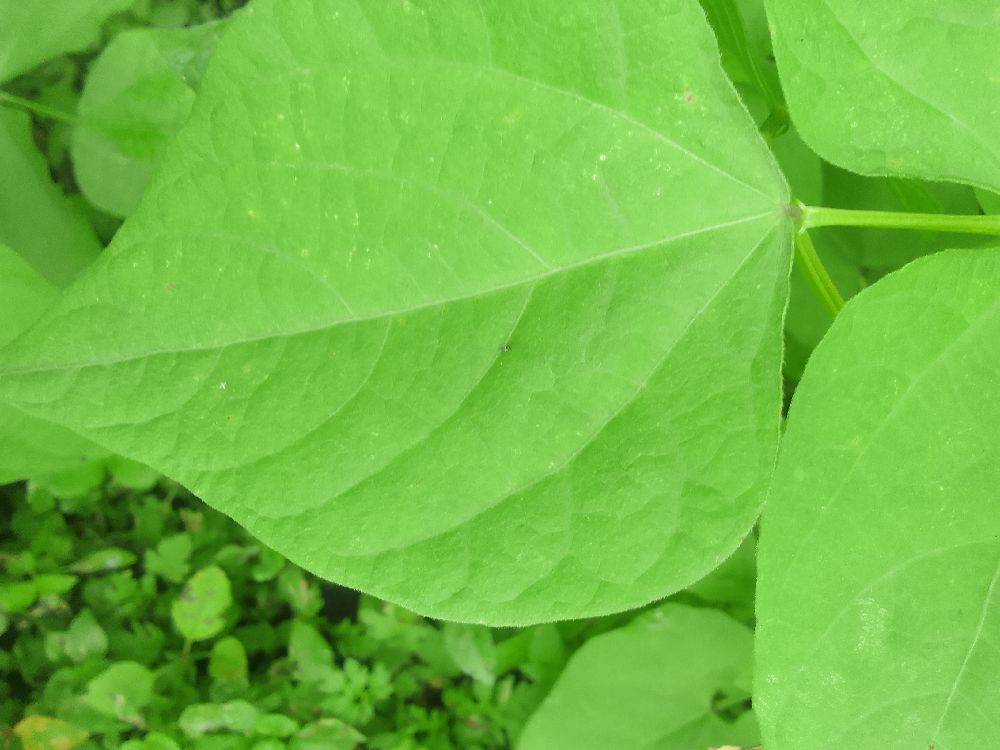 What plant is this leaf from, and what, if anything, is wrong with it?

common bean, healthy
